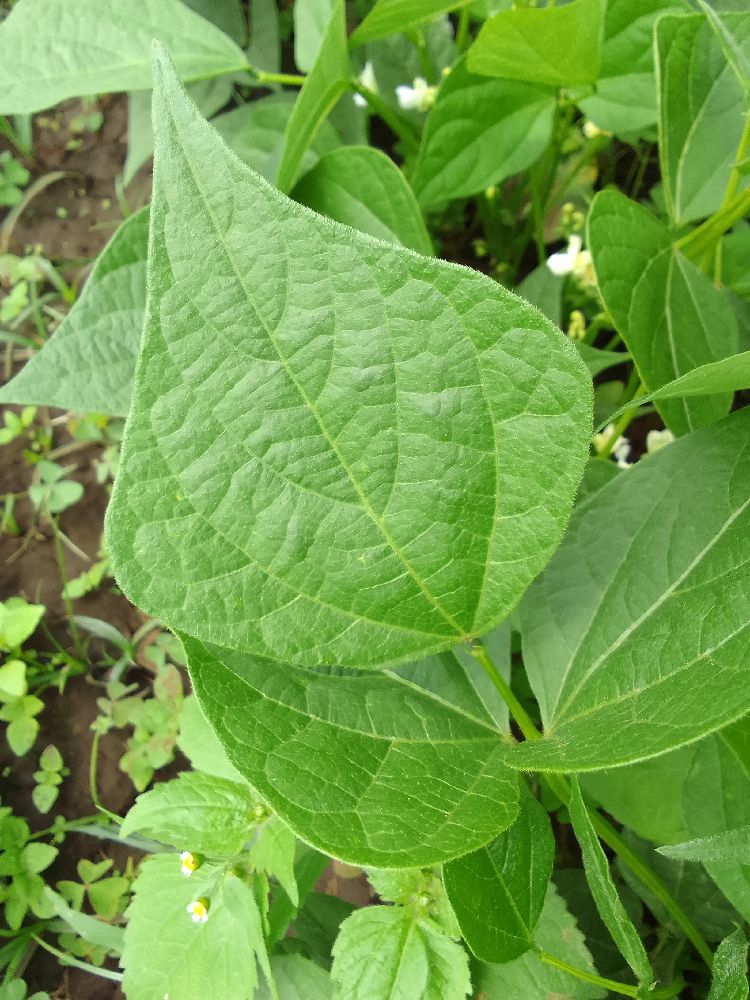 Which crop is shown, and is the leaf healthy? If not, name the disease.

common bean, healthy
